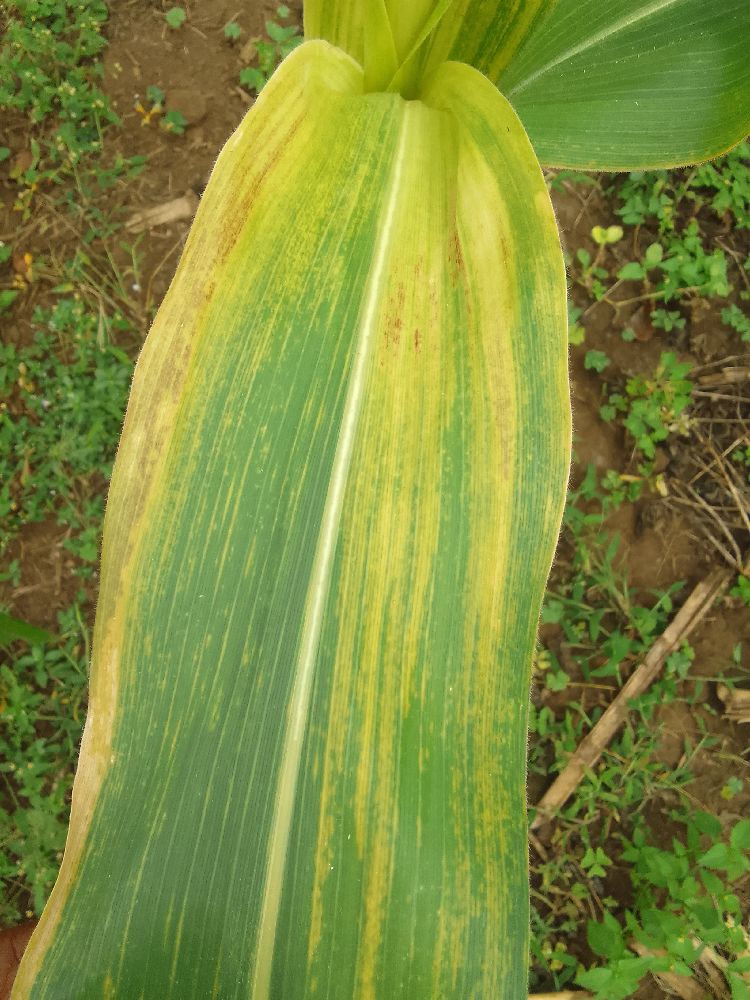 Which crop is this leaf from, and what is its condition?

maize, maize lethal necrosis
